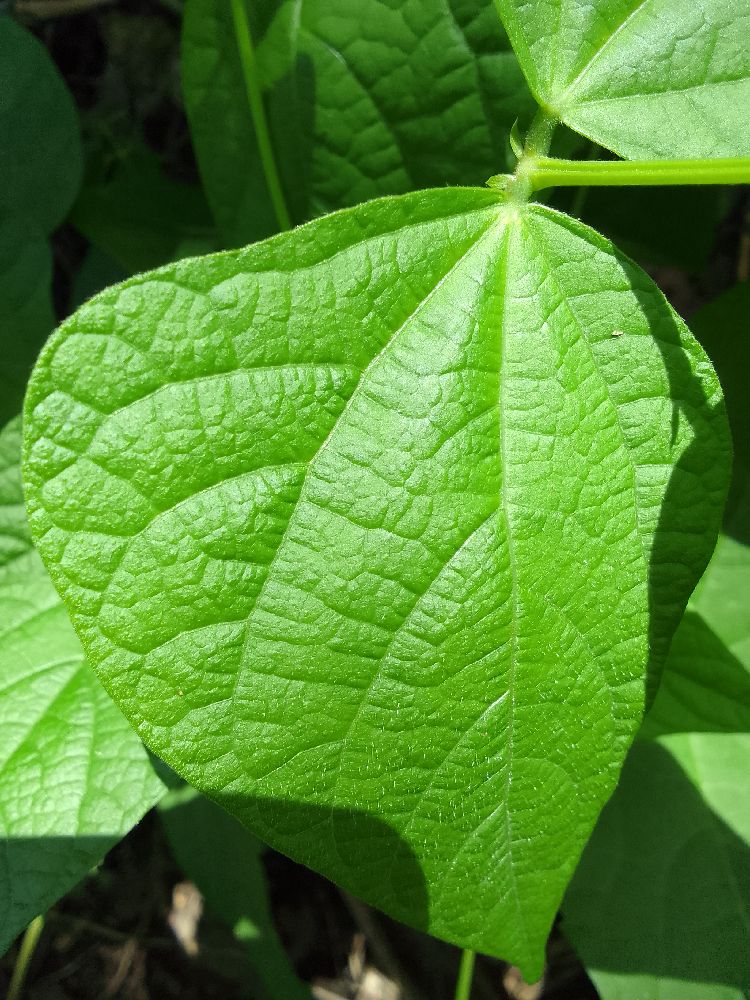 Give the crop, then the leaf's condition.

common bean, healthy
